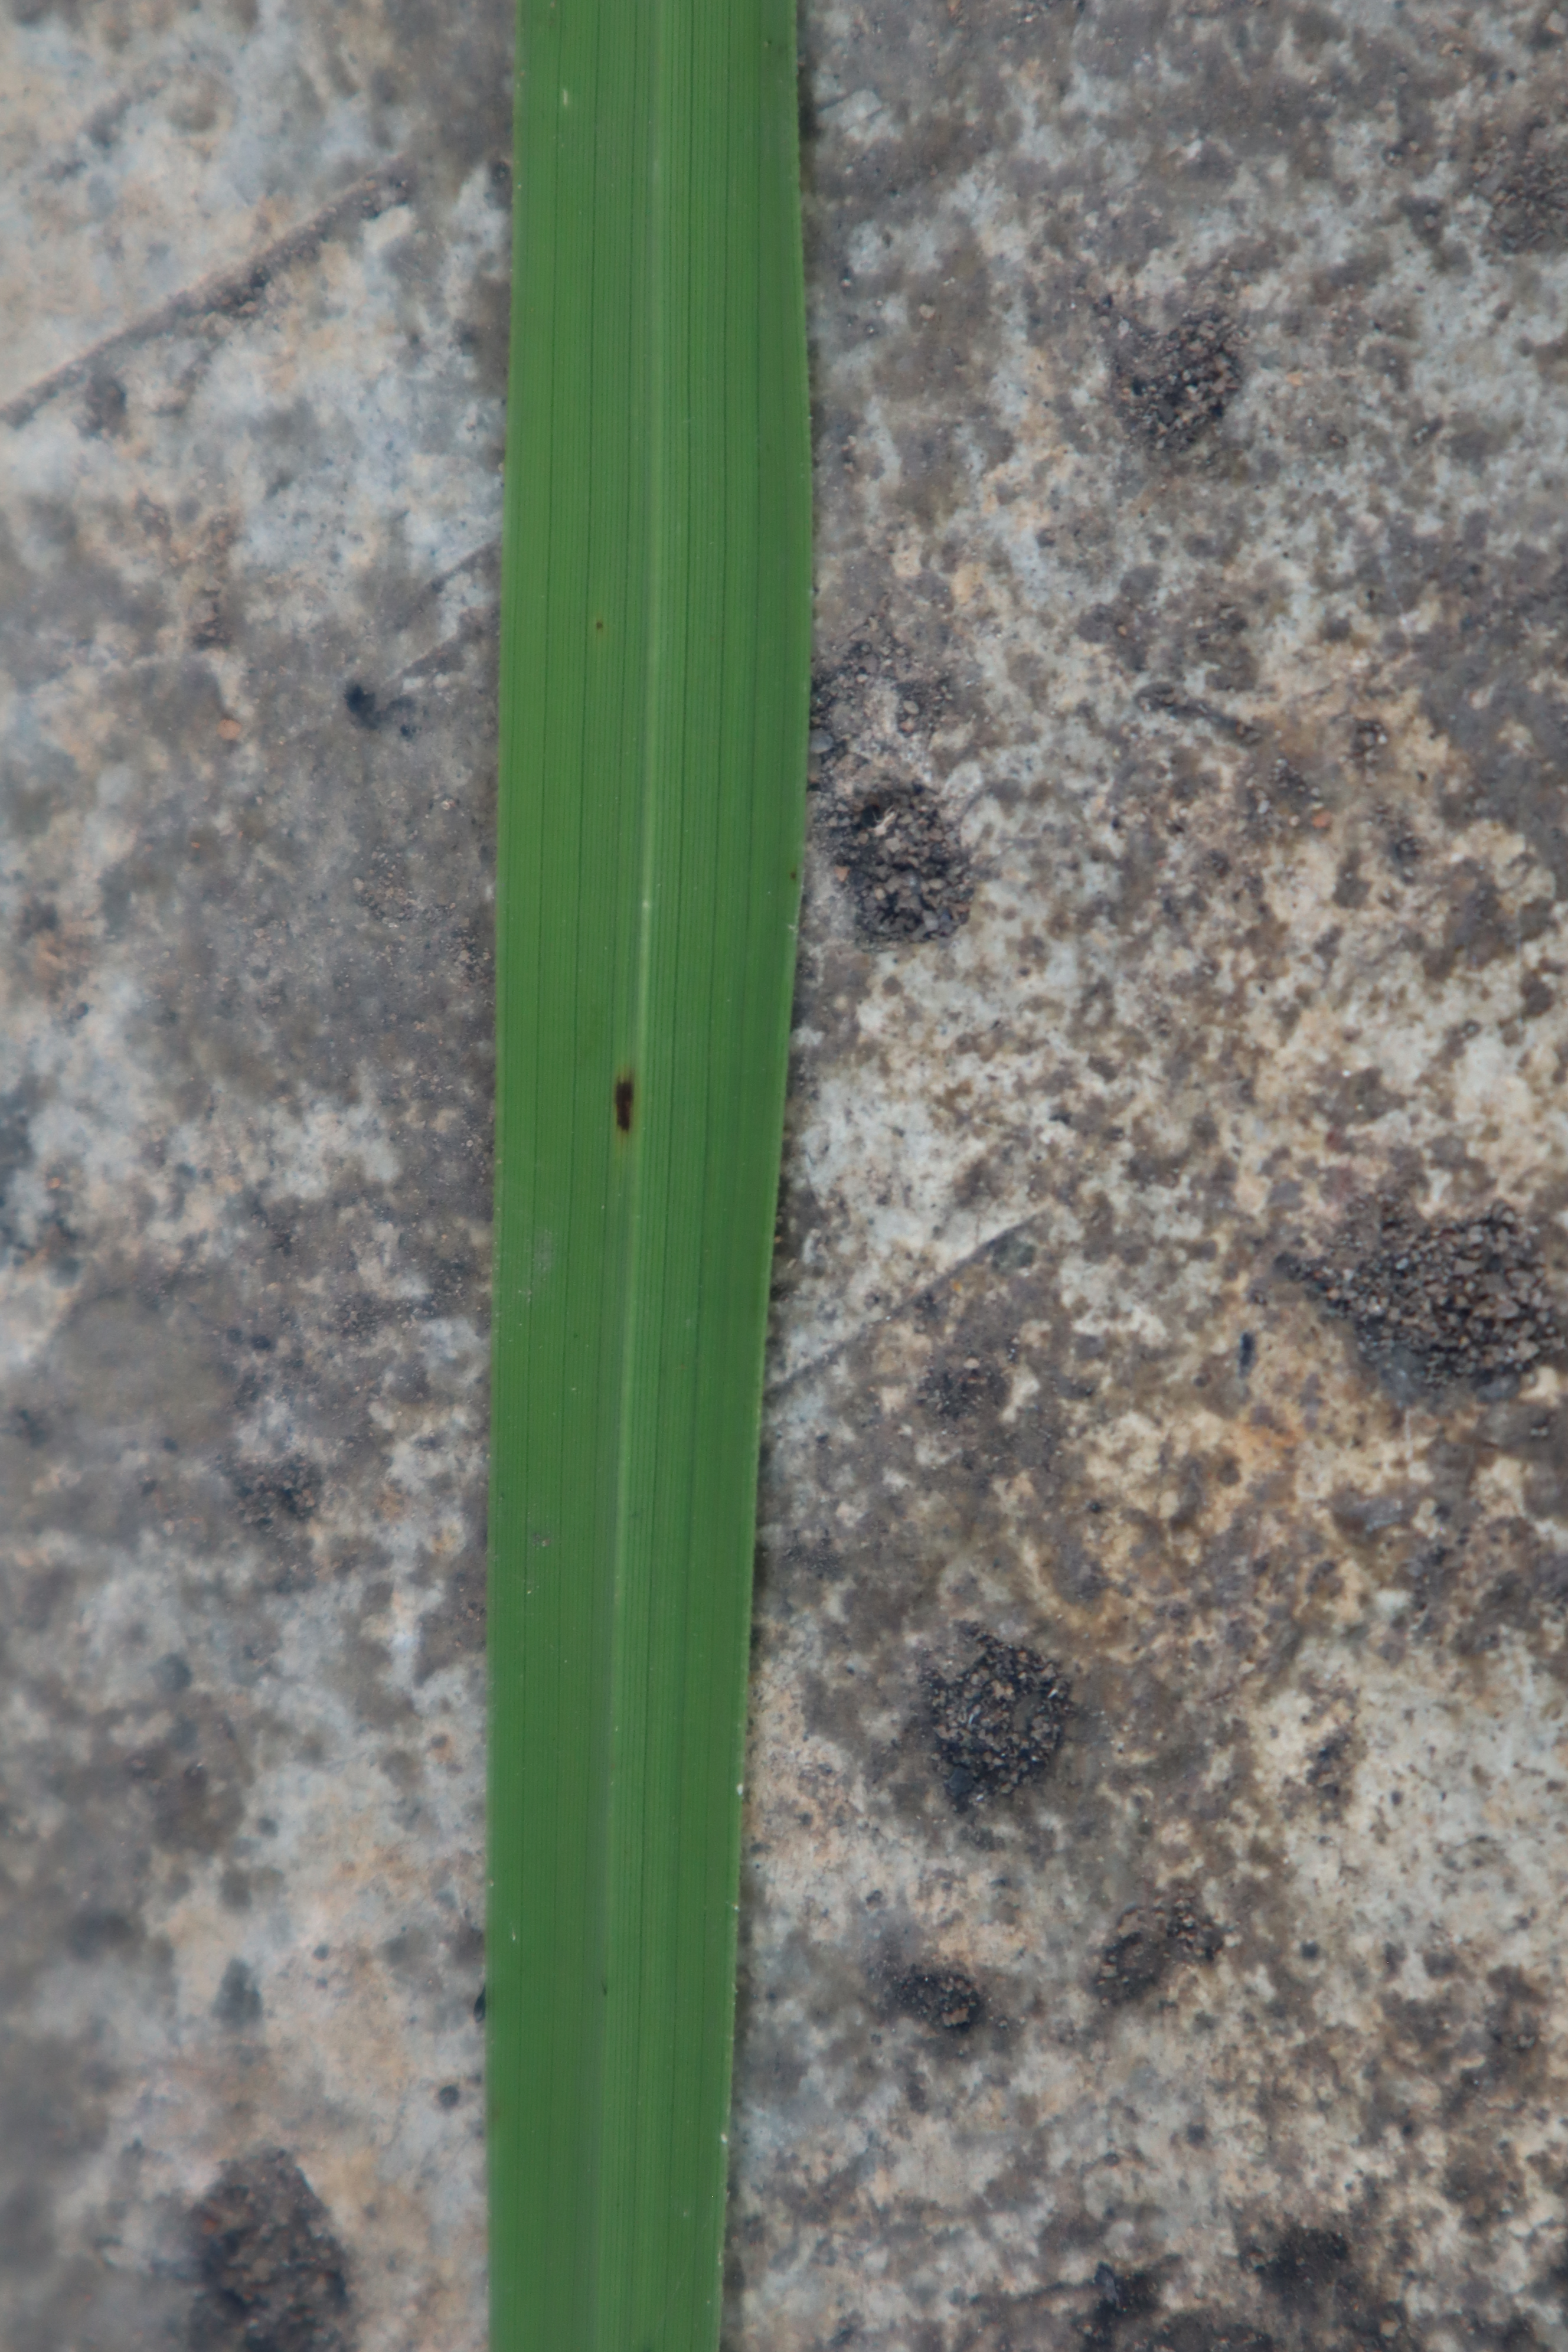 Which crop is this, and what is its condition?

rice, healthy leaves
